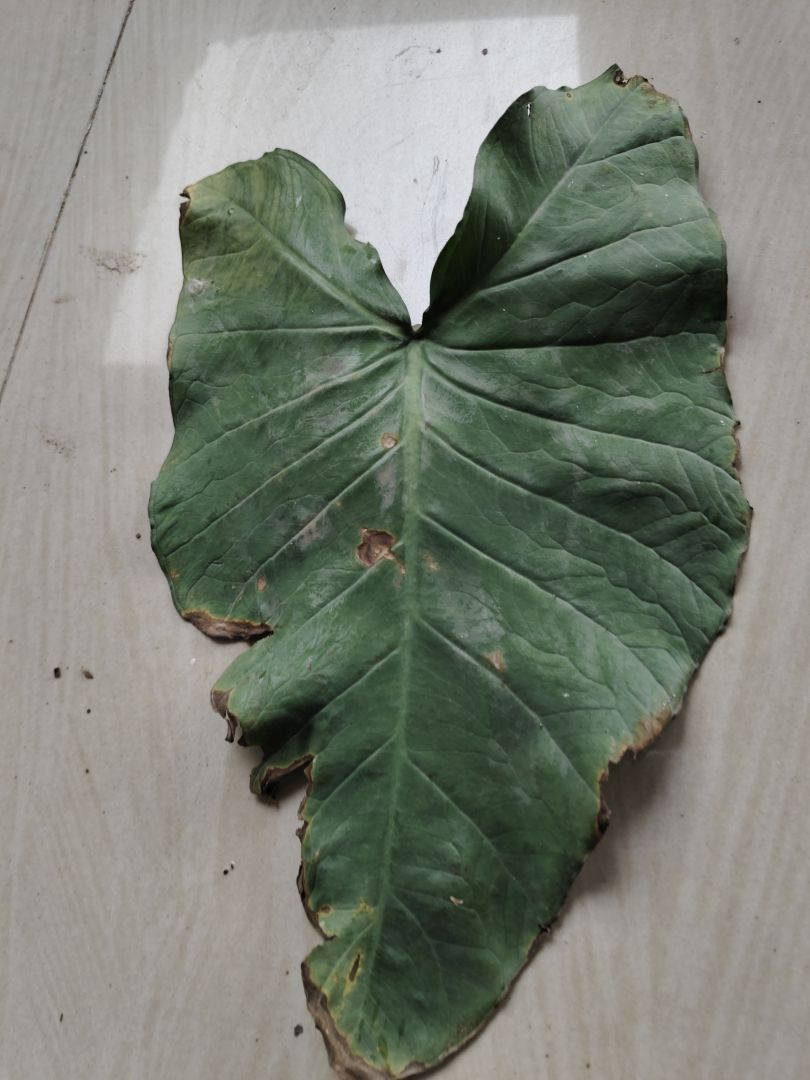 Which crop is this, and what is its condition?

taro, leaf blight
